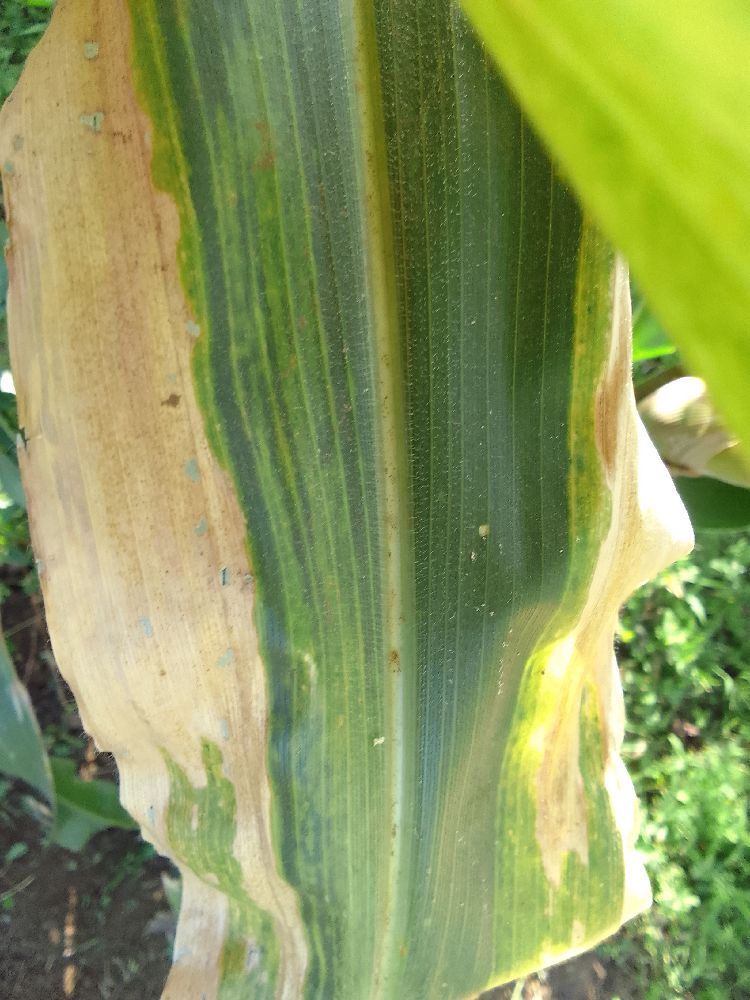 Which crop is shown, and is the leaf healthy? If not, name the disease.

maize, maize lethal necrosis
